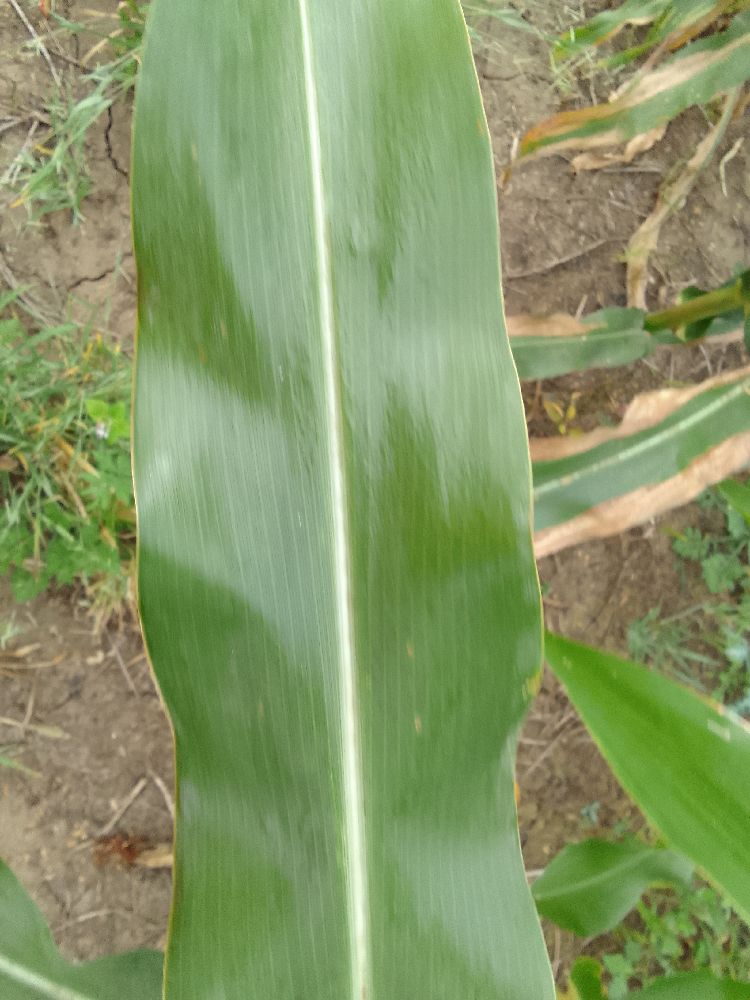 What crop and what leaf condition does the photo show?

maize, healthy
